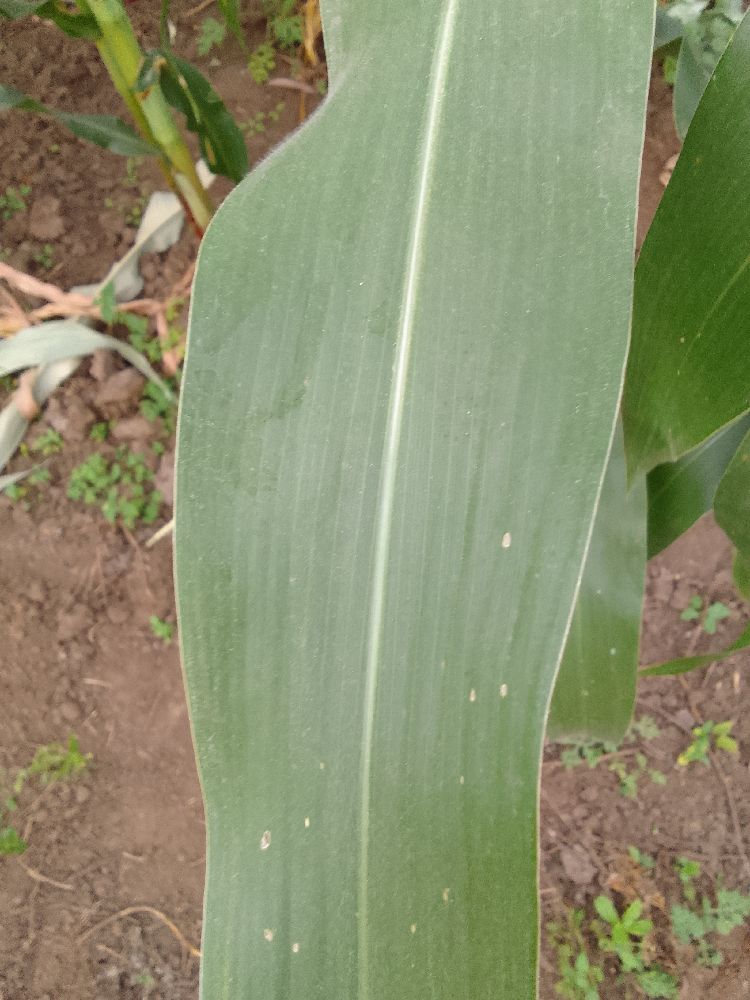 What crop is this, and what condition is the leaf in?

maize, healthy
